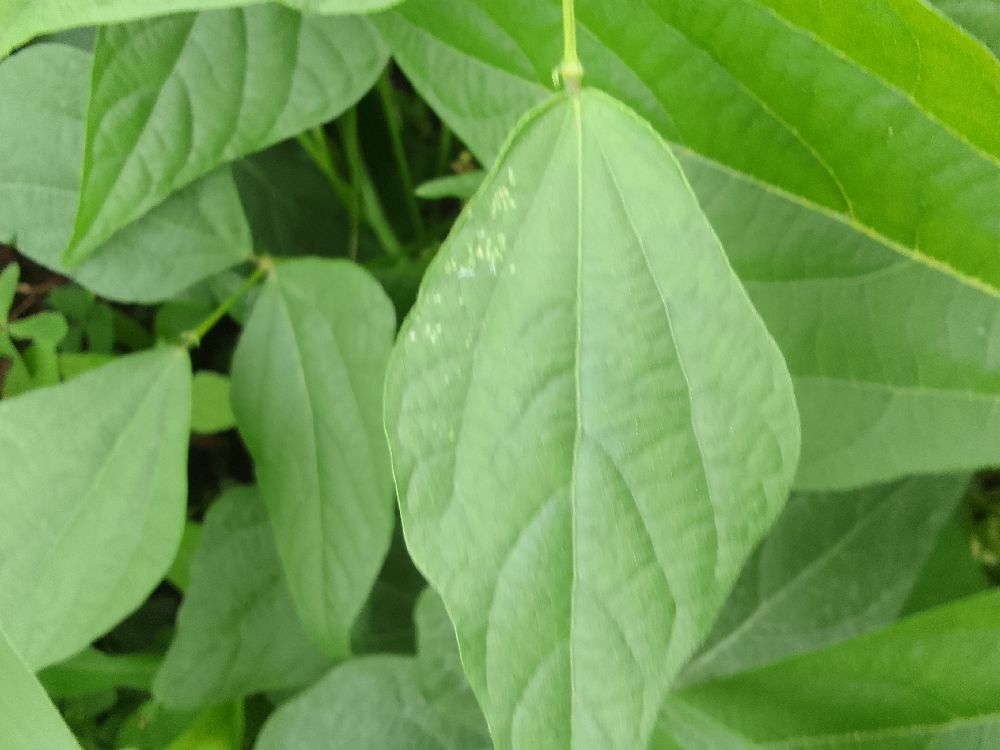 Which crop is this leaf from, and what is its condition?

common bean, healthy
